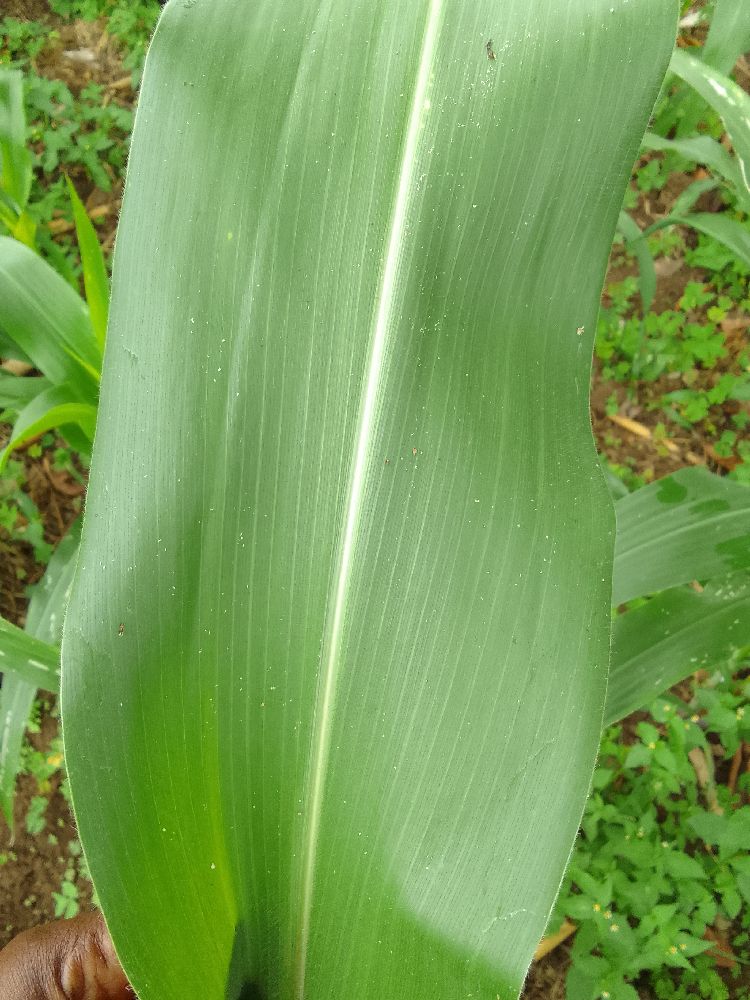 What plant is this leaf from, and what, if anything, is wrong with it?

maize, healthy
